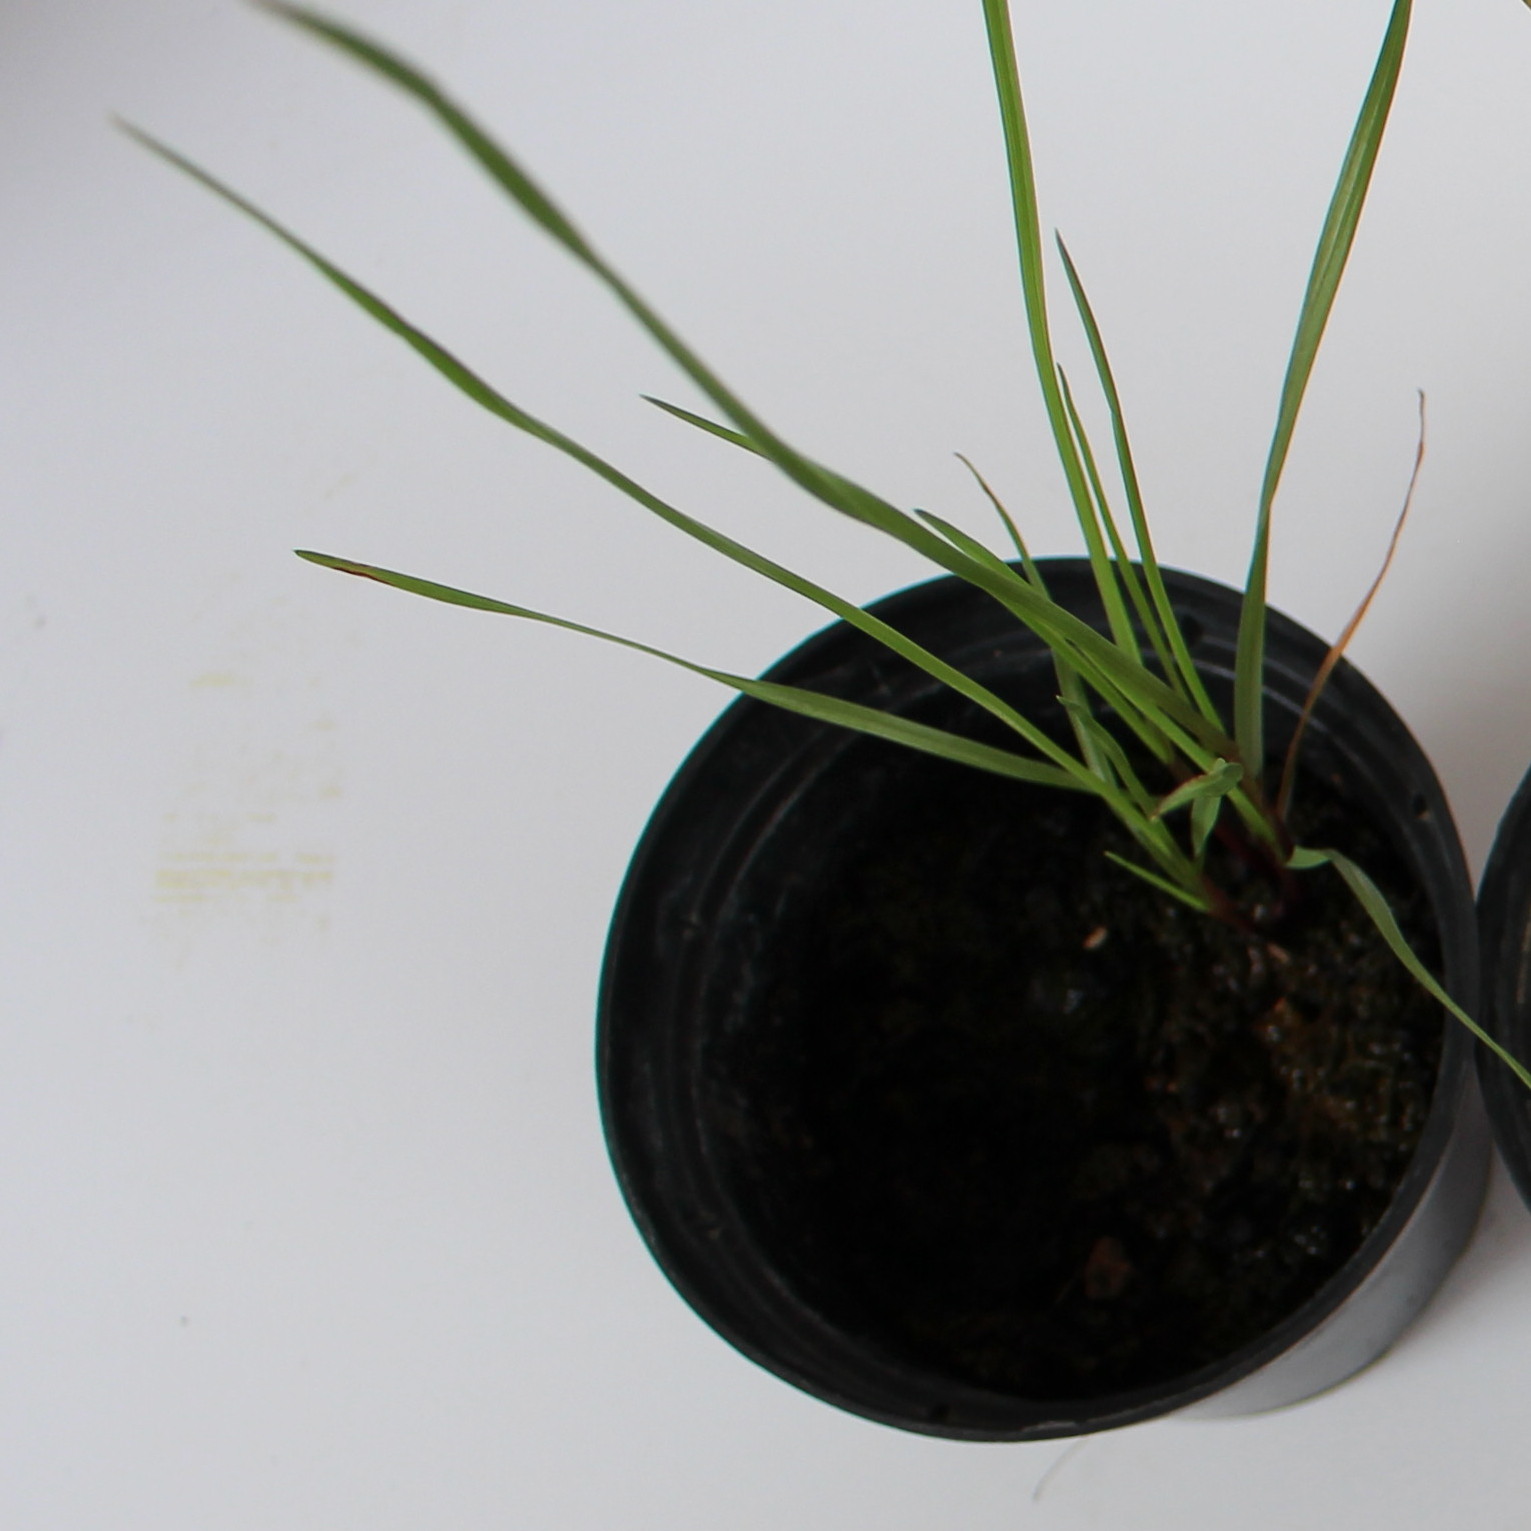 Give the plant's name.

Lolium multiflorum
